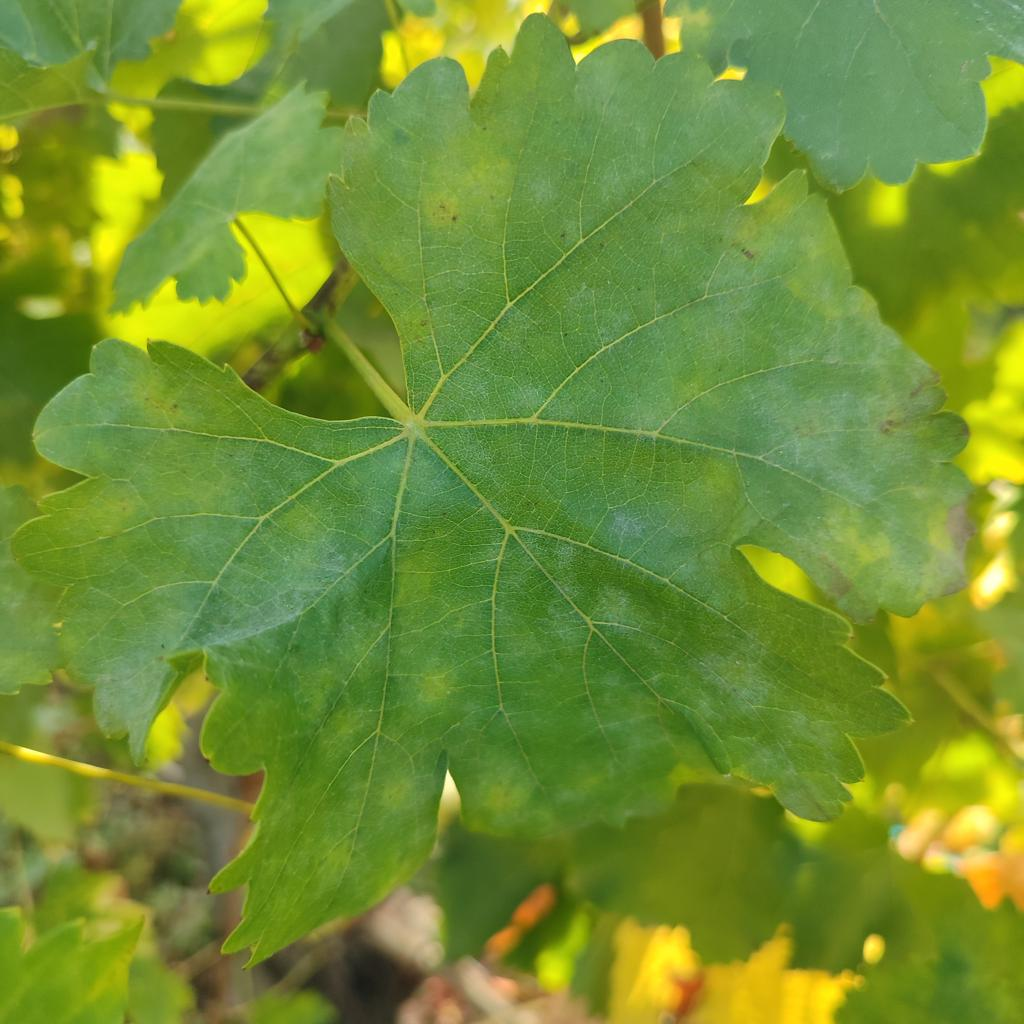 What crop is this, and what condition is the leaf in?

grapevine, powdery mildew
